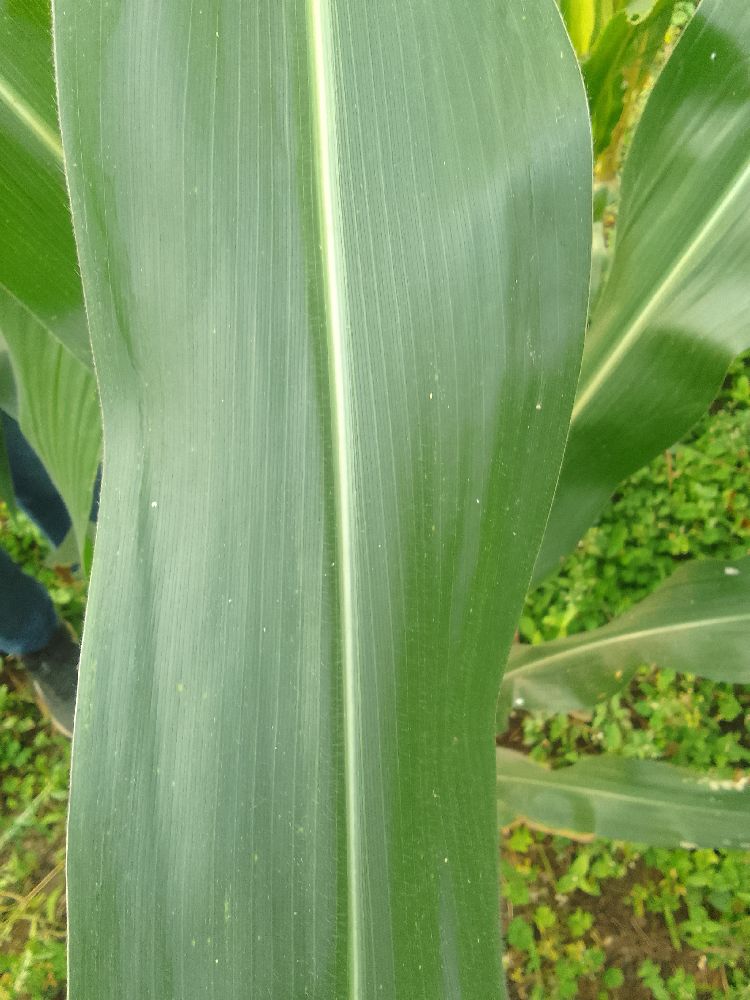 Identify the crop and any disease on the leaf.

maize, healthy
